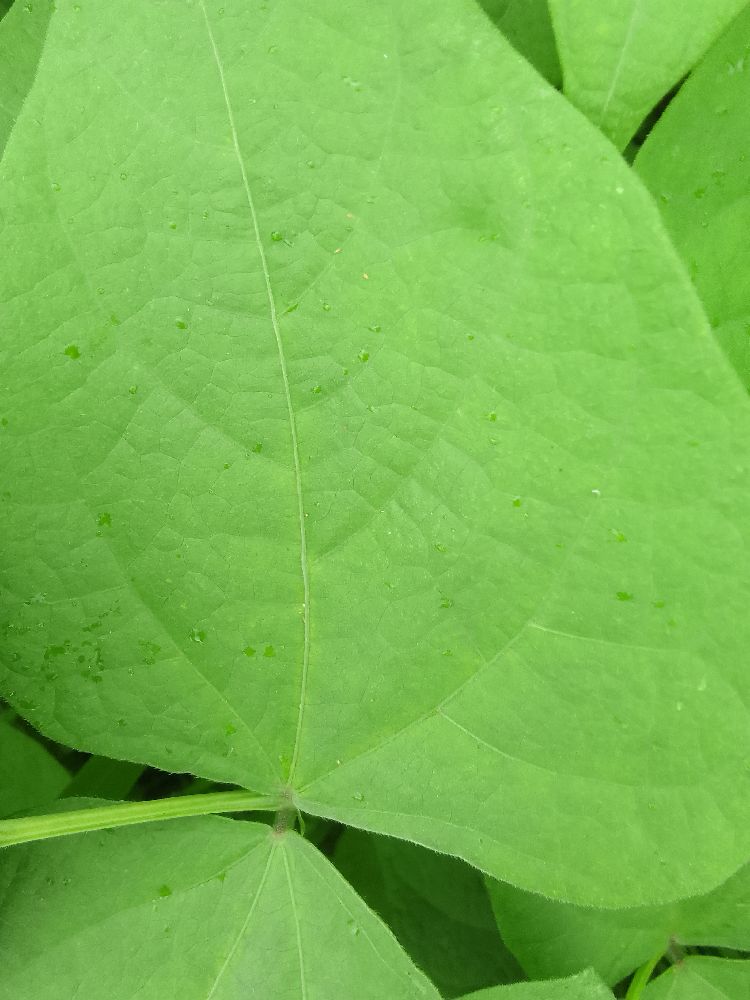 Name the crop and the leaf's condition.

common bean, healthy
